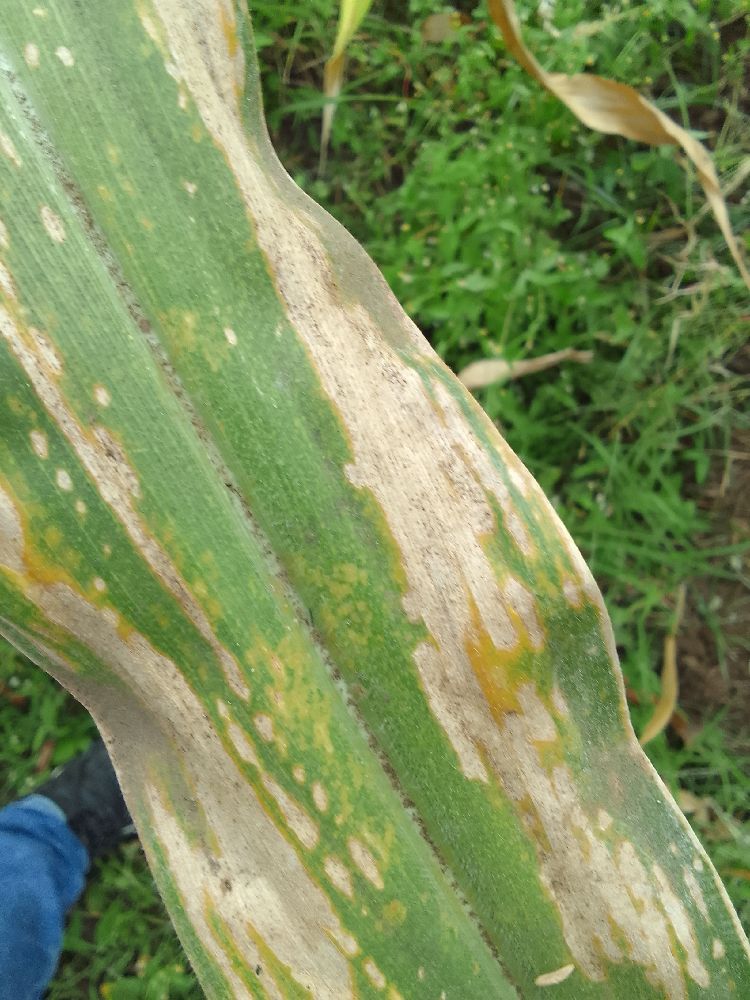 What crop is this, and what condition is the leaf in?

maize, maize lethal necrosis
